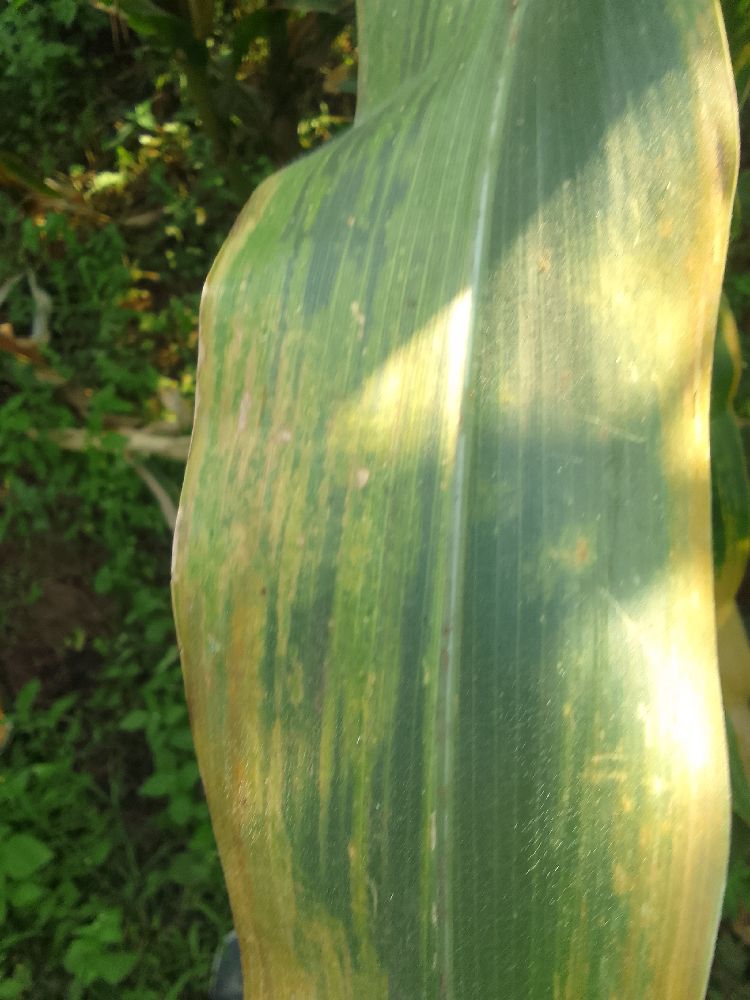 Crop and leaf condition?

maize, maize lethal necrosis
